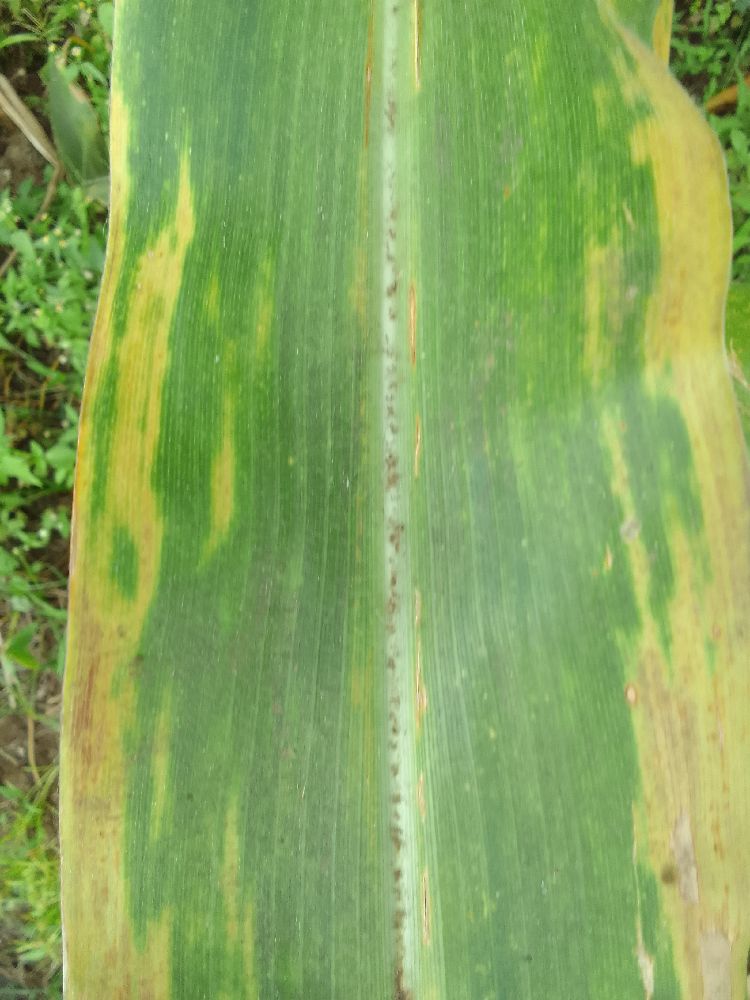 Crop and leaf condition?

maize, maize lethal necrosis
